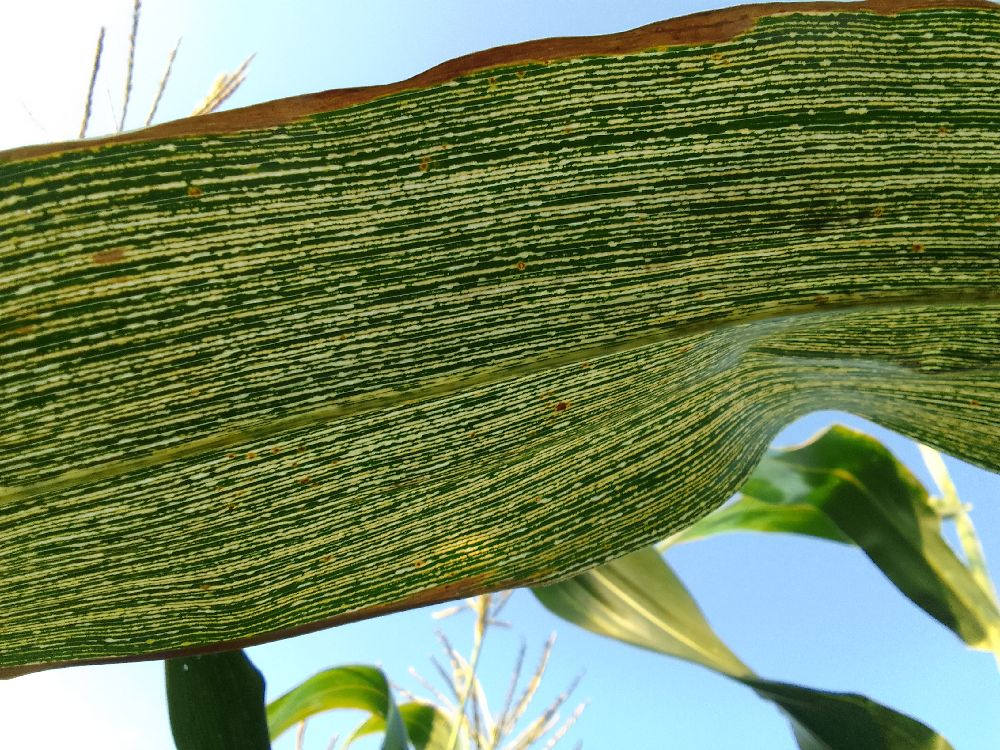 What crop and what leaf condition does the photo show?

maize, maize streak virus
